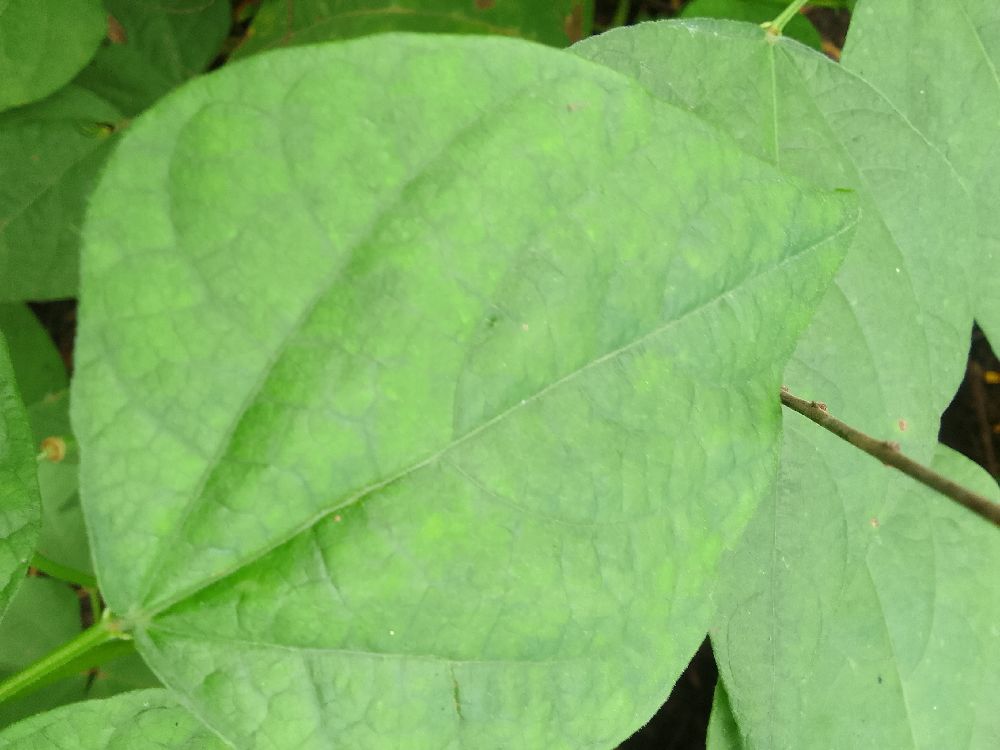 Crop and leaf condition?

common bean, healthy
